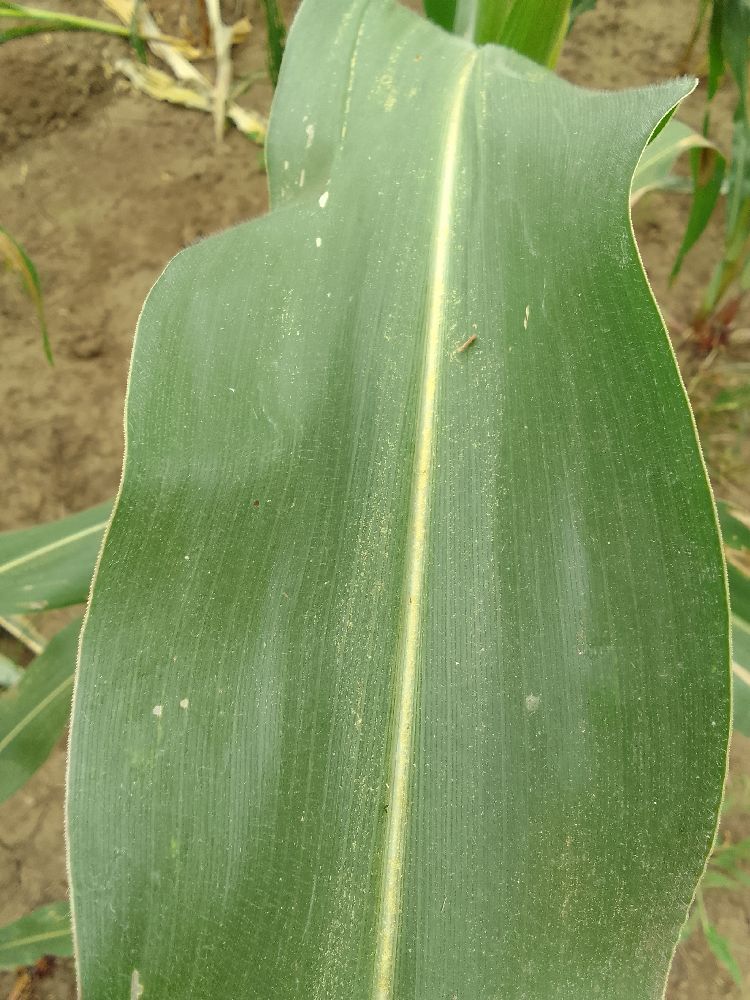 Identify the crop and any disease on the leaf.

maize, healthy
